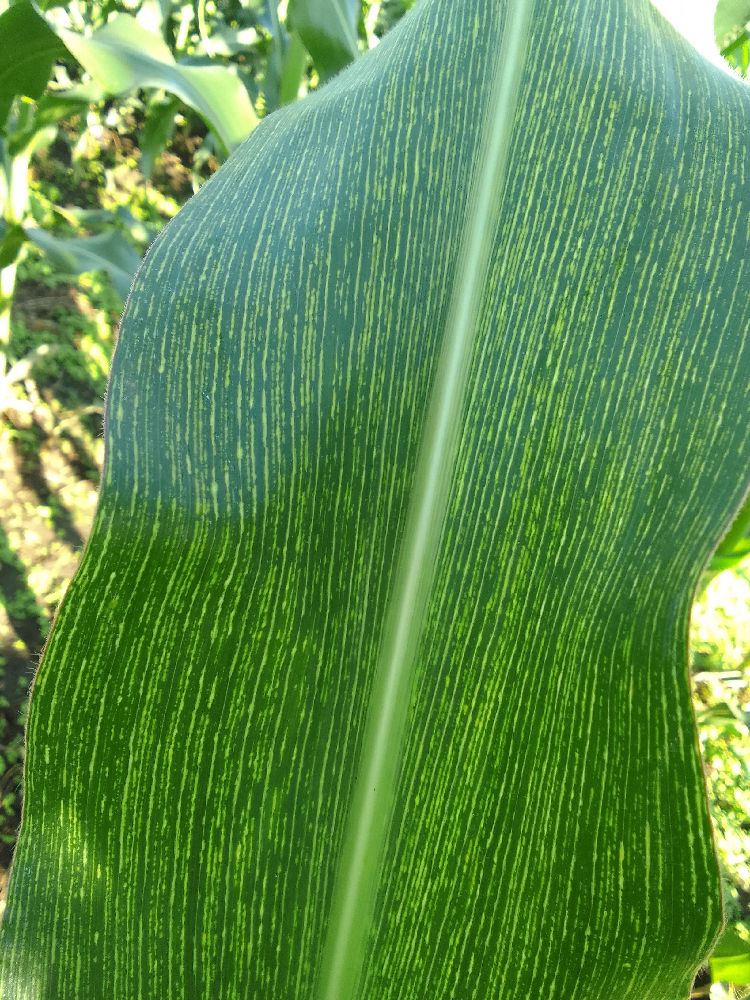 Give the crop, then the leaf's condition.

maize, maize streak virus
